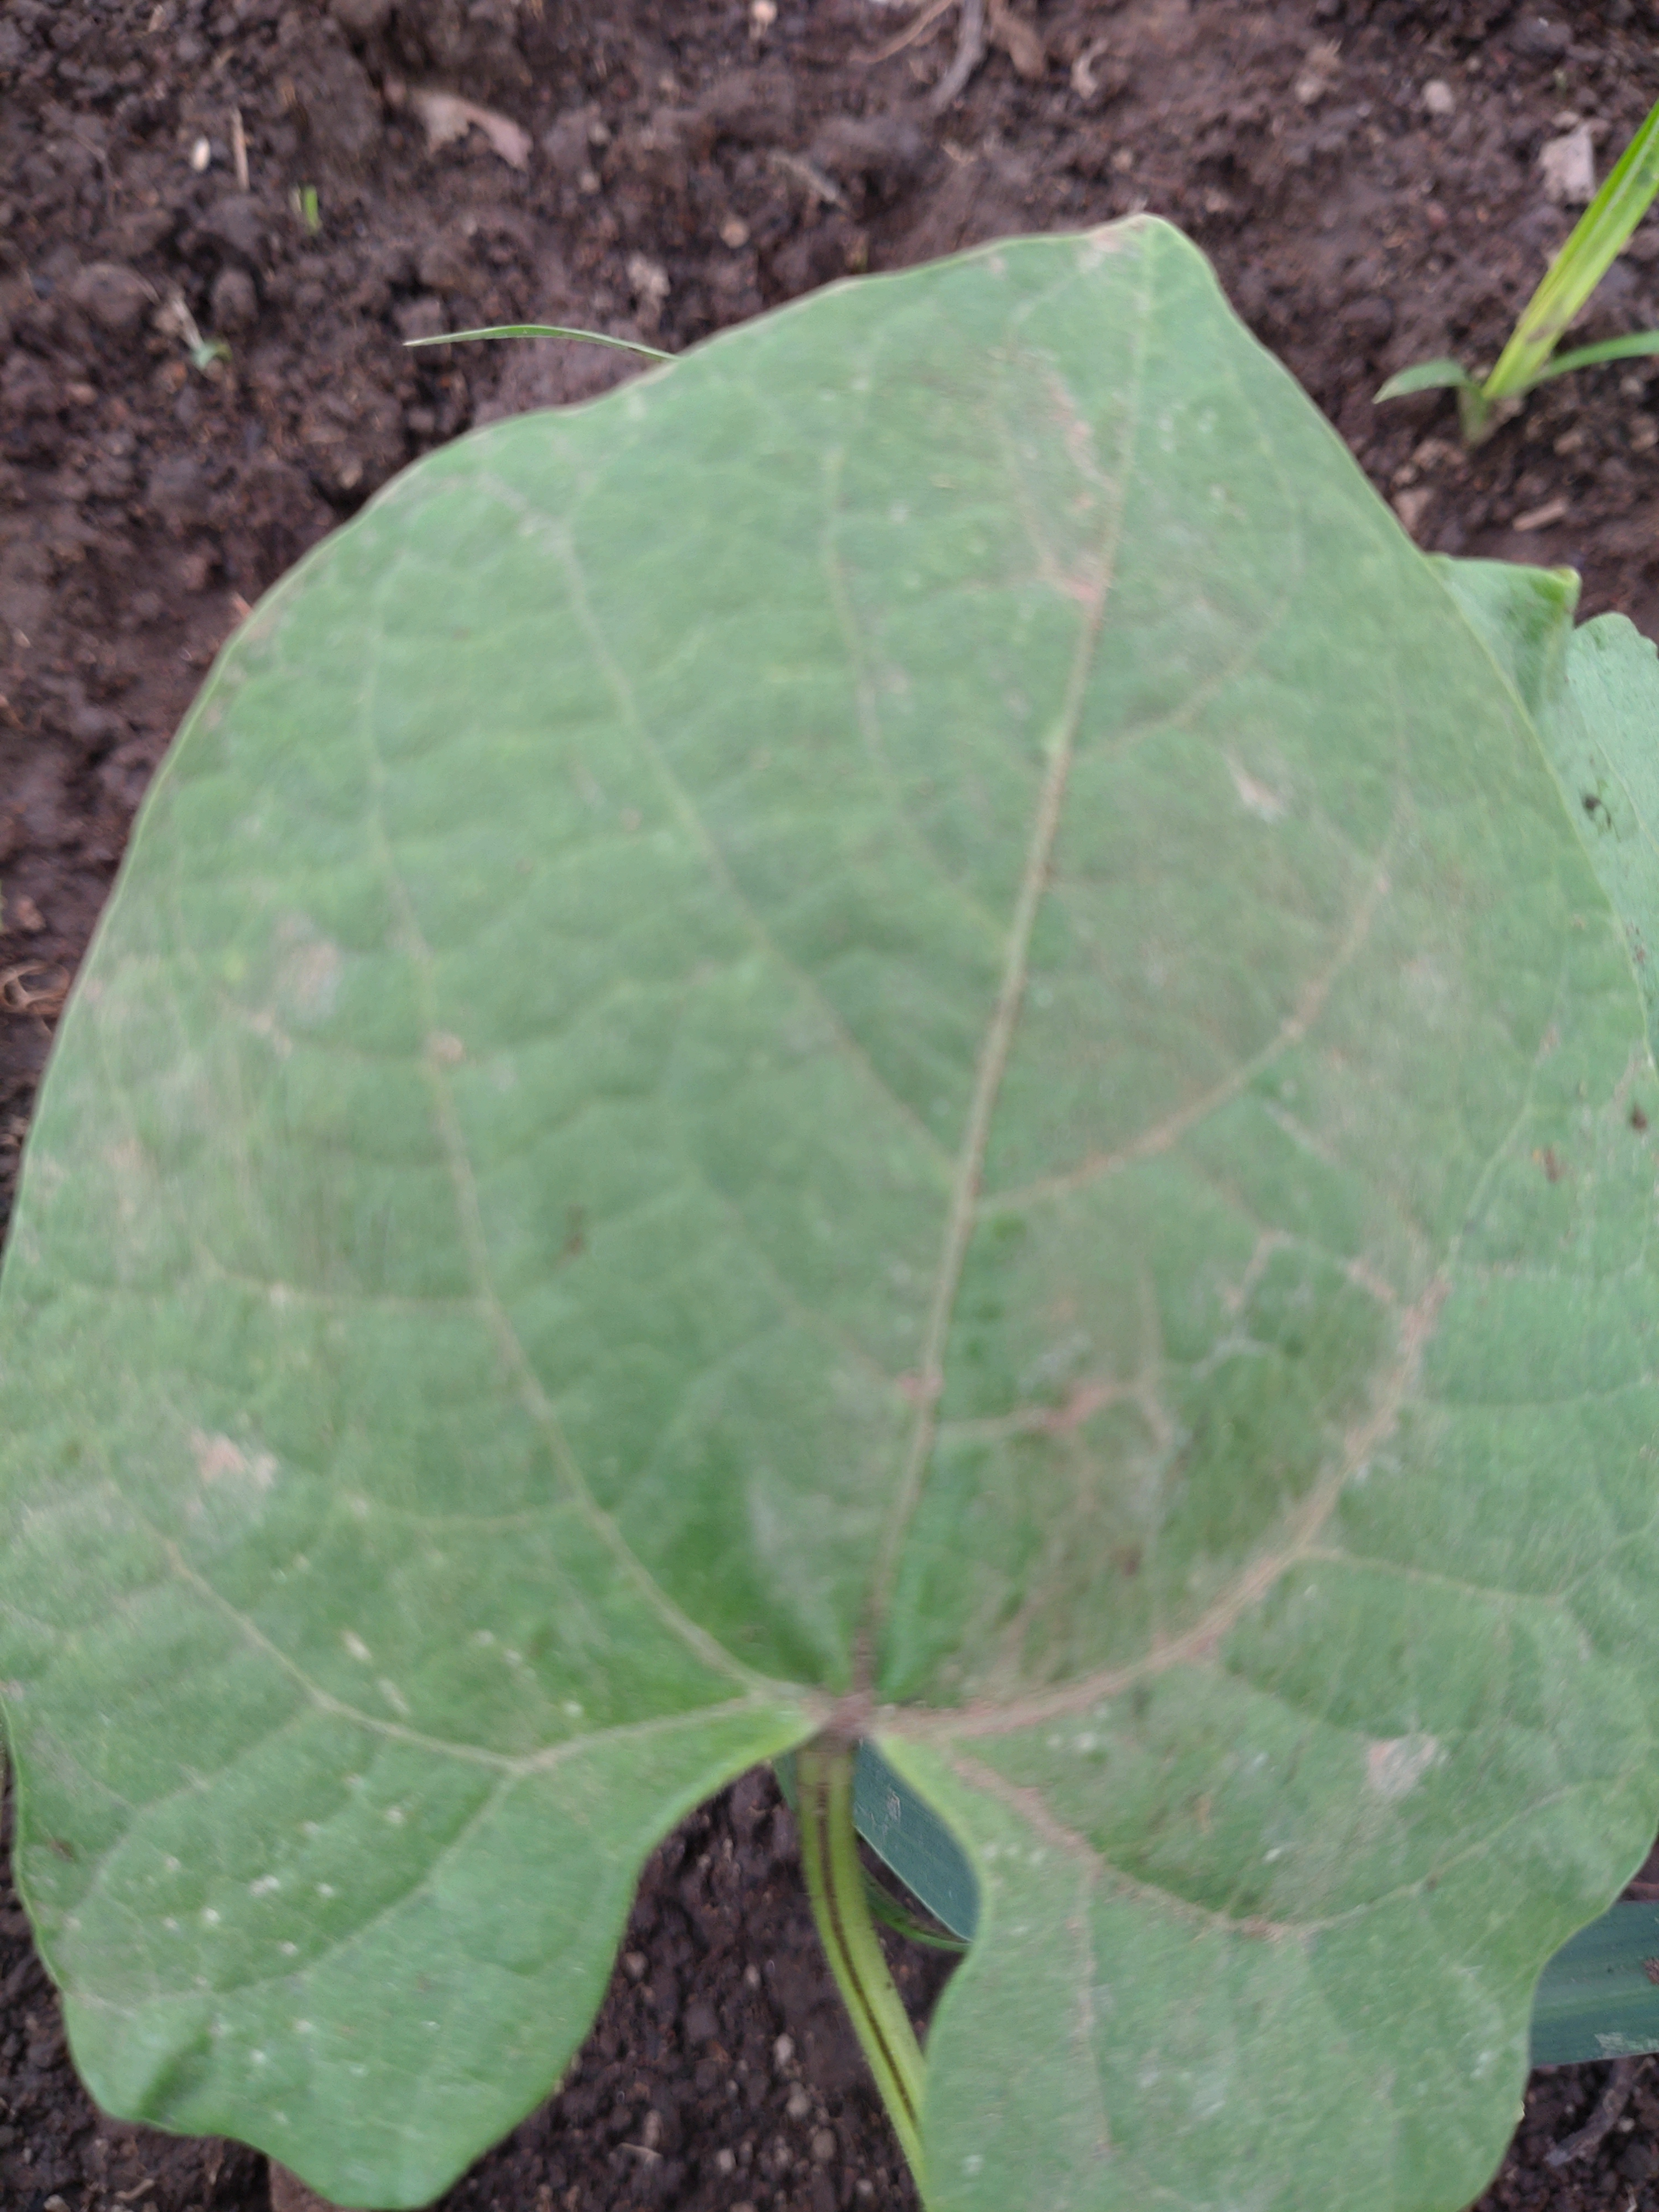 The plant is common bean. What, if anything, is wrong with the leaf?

healthy
